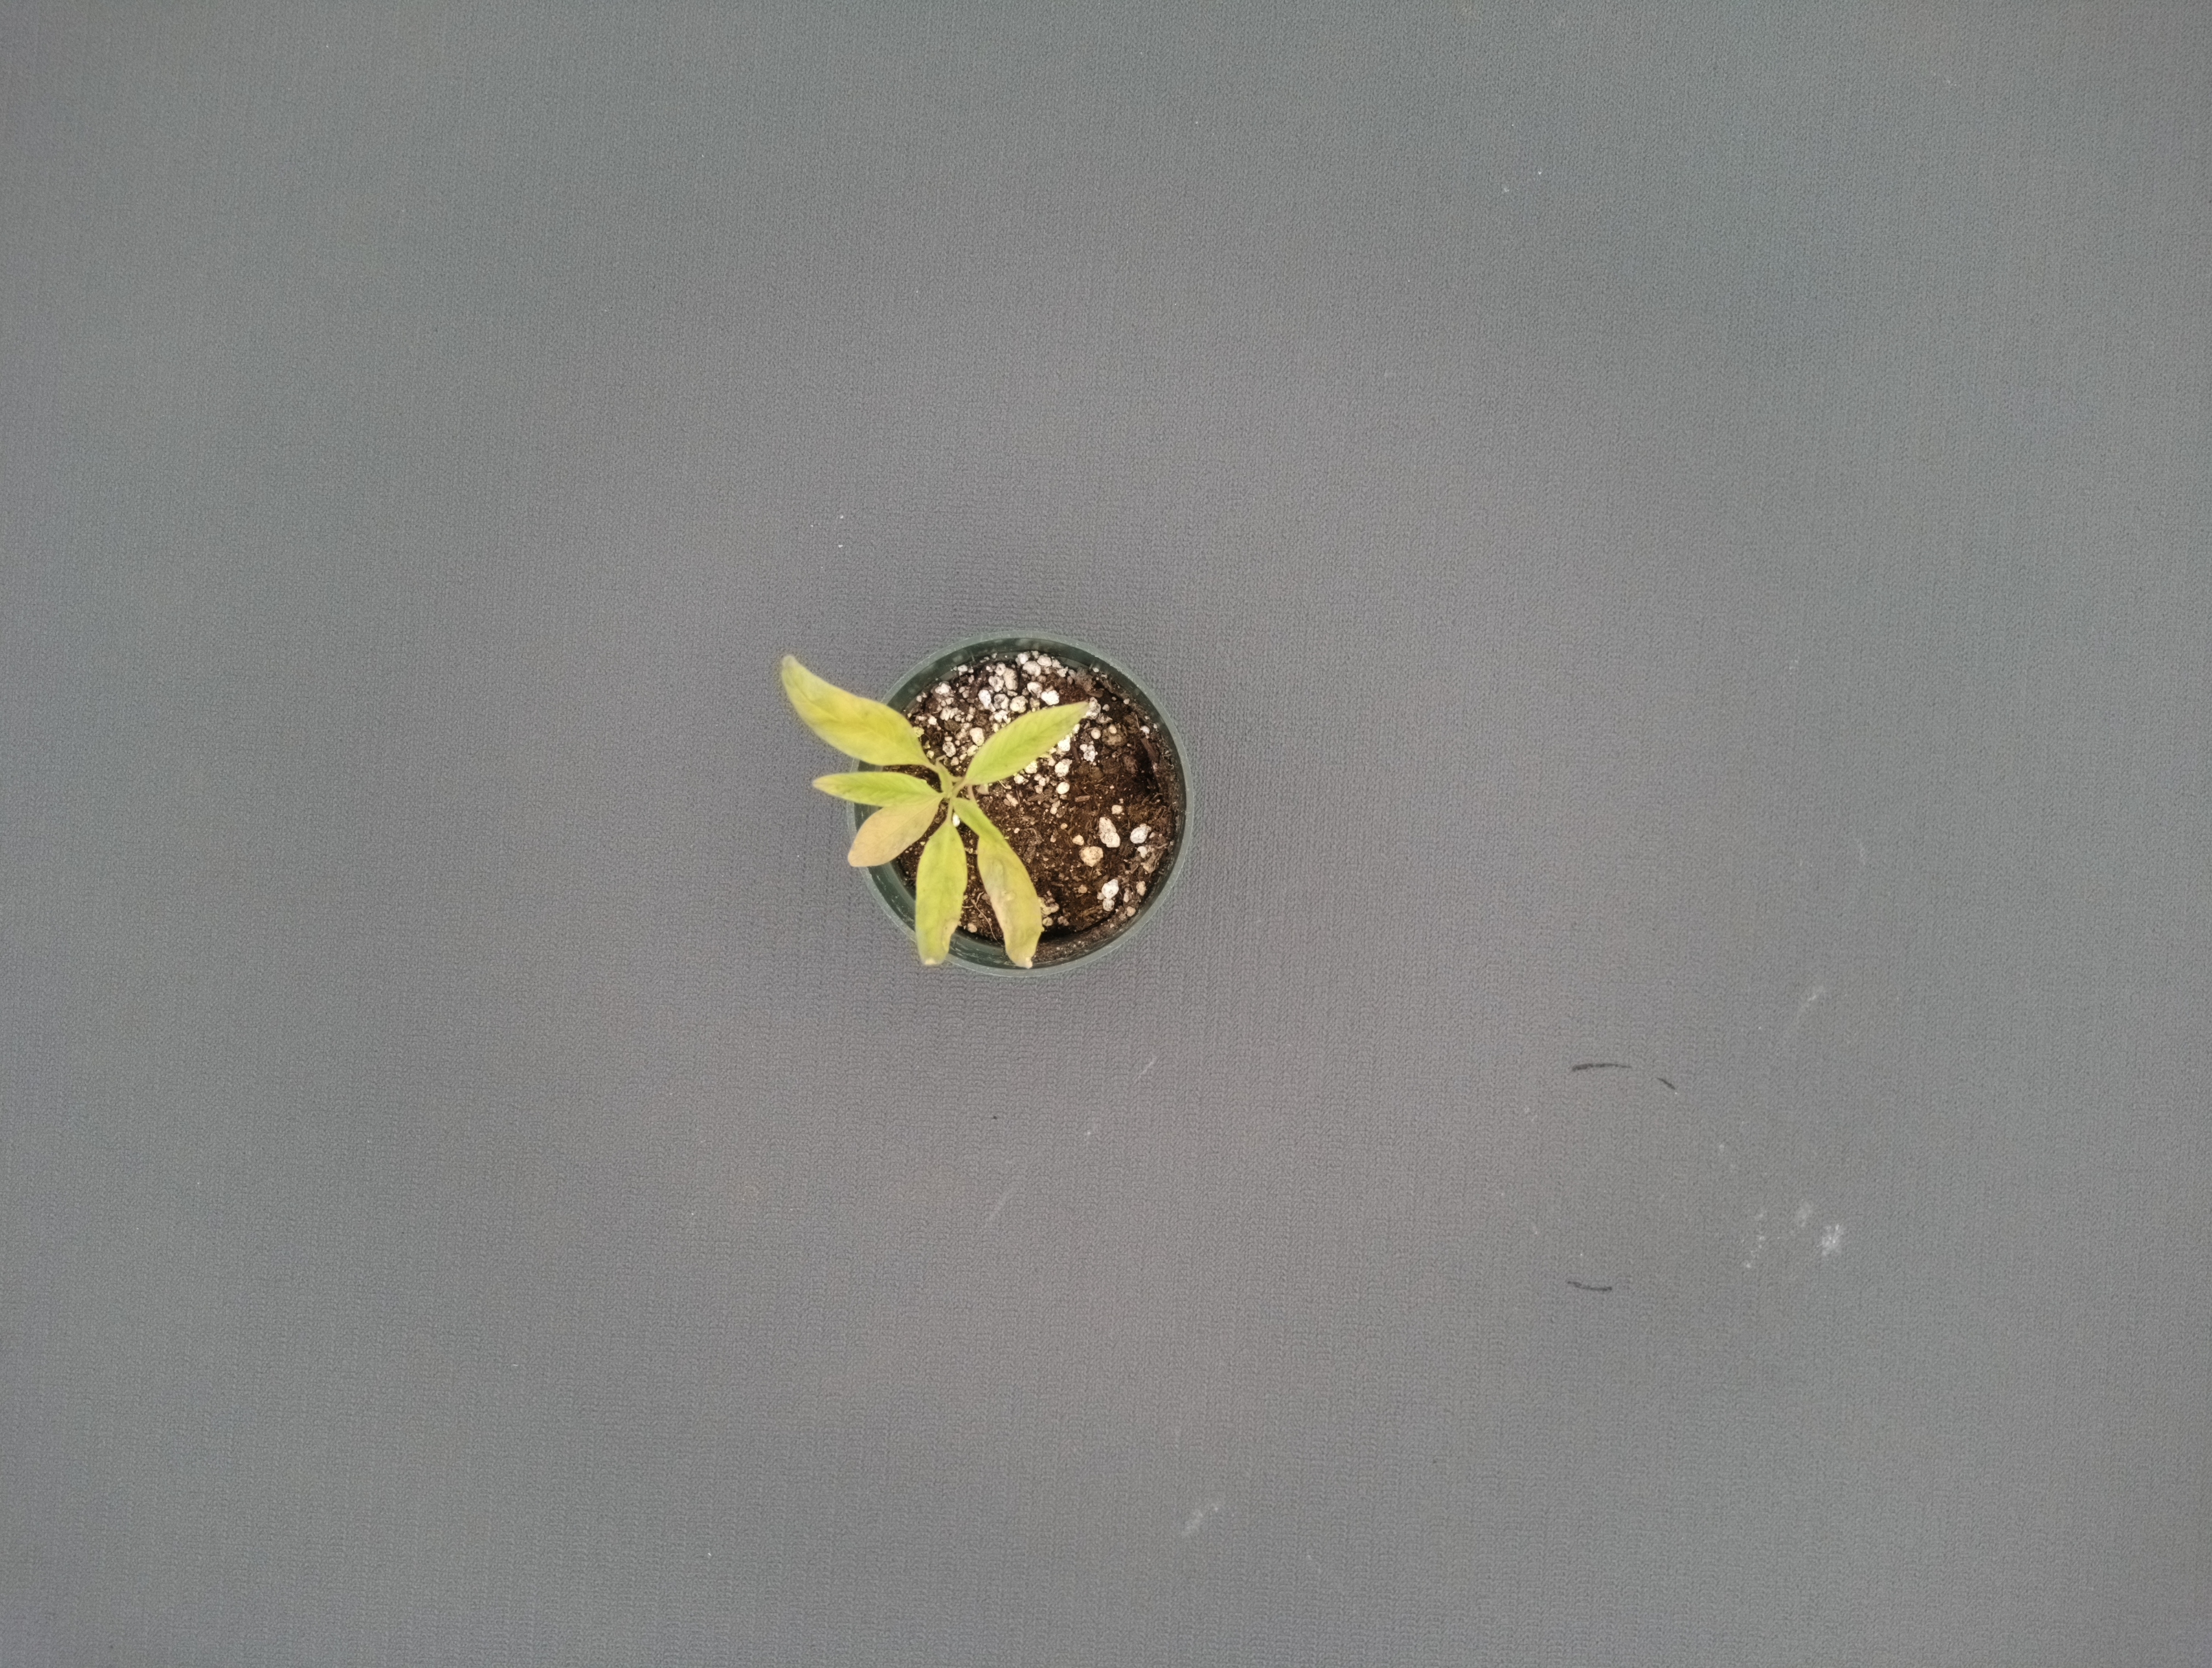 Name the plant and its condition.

waterhemp, chlorosis only
